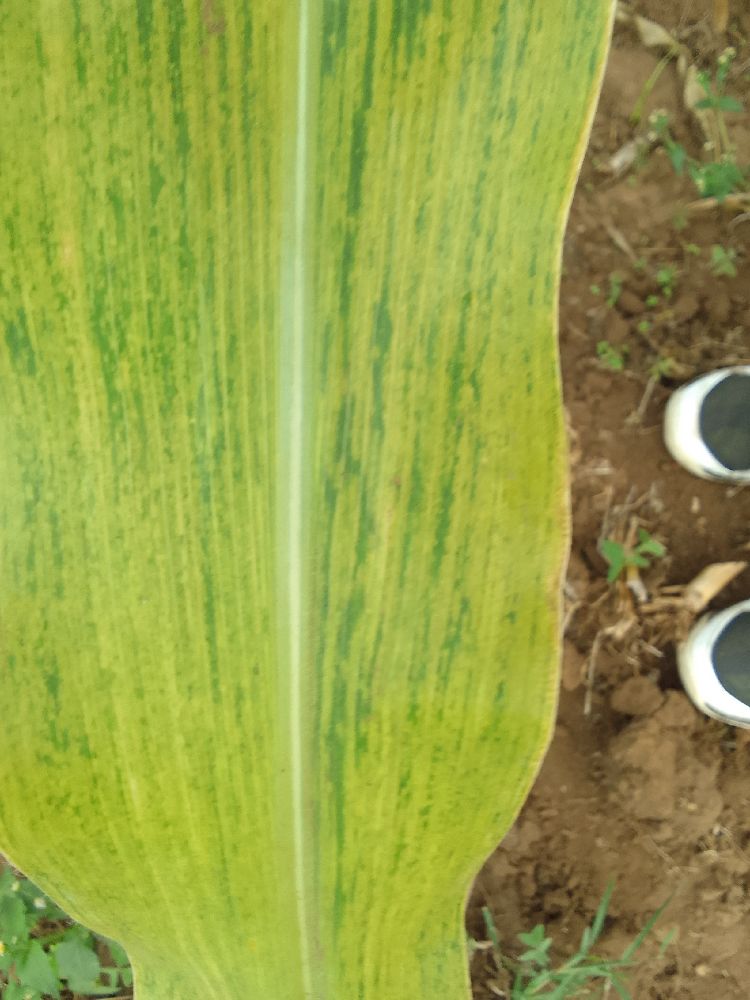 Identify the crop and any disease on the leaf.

maize, maize lethal necrosis
